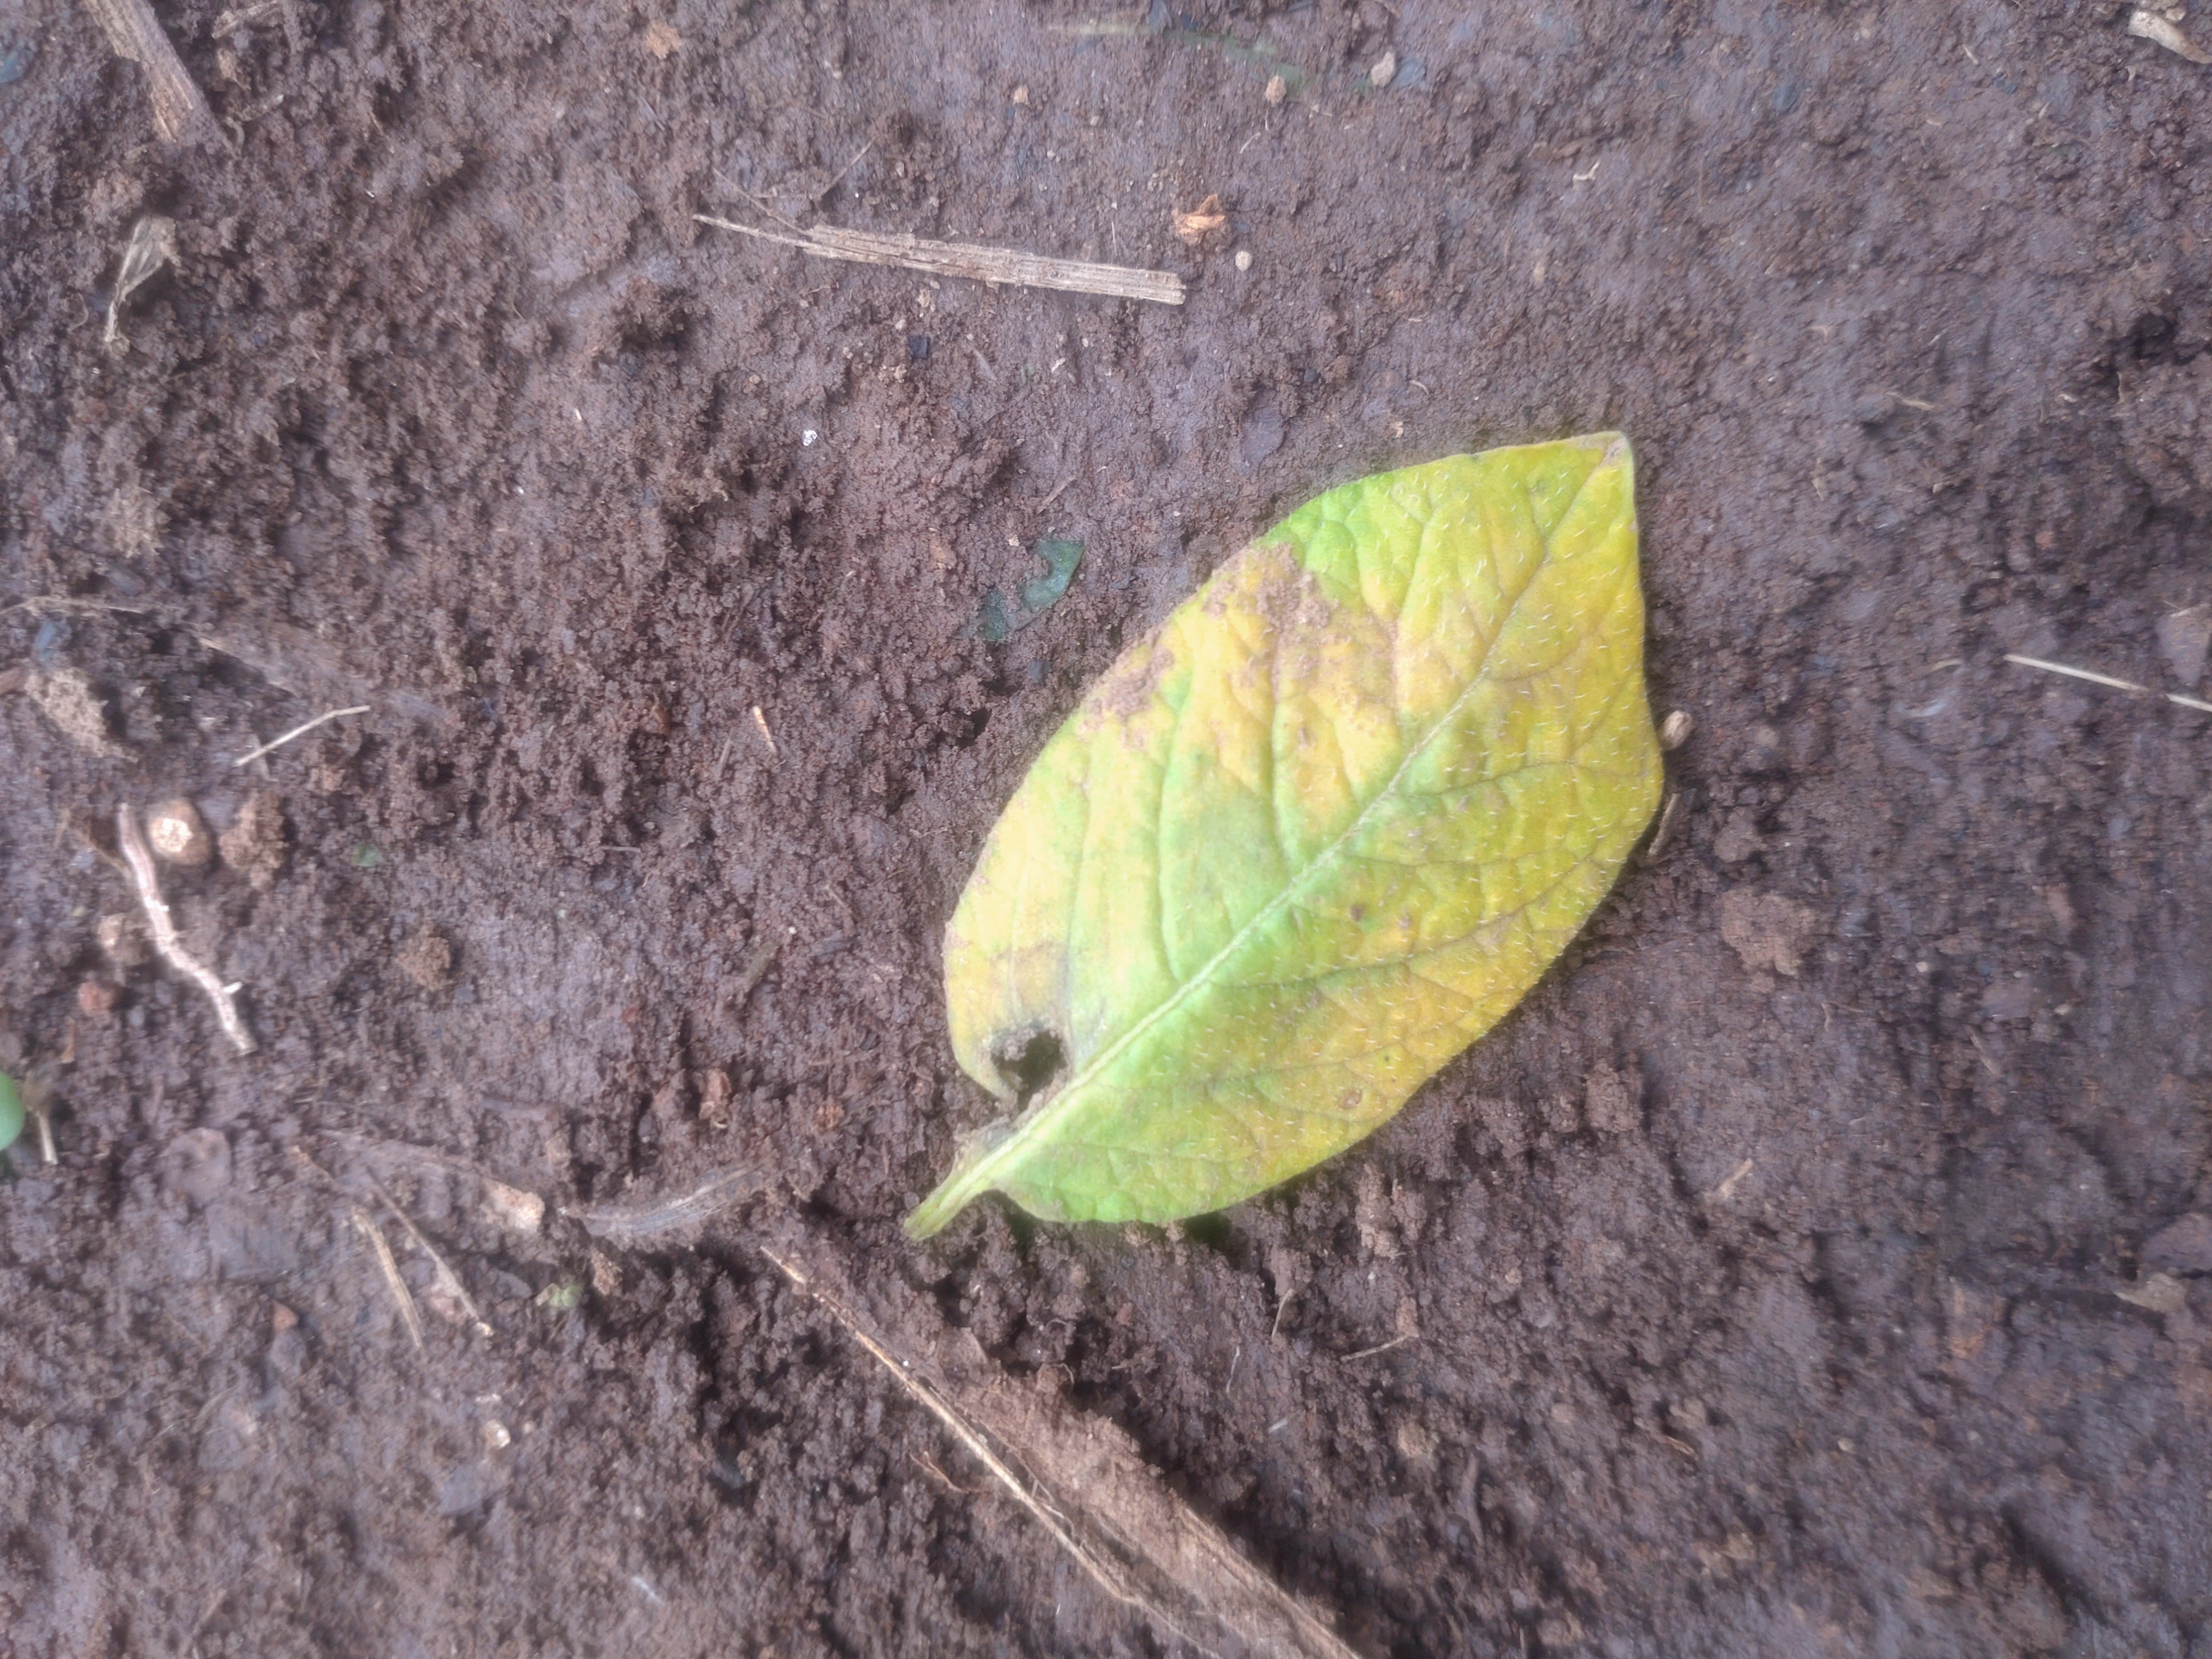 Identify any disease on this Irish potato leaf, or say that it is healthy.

late blight
